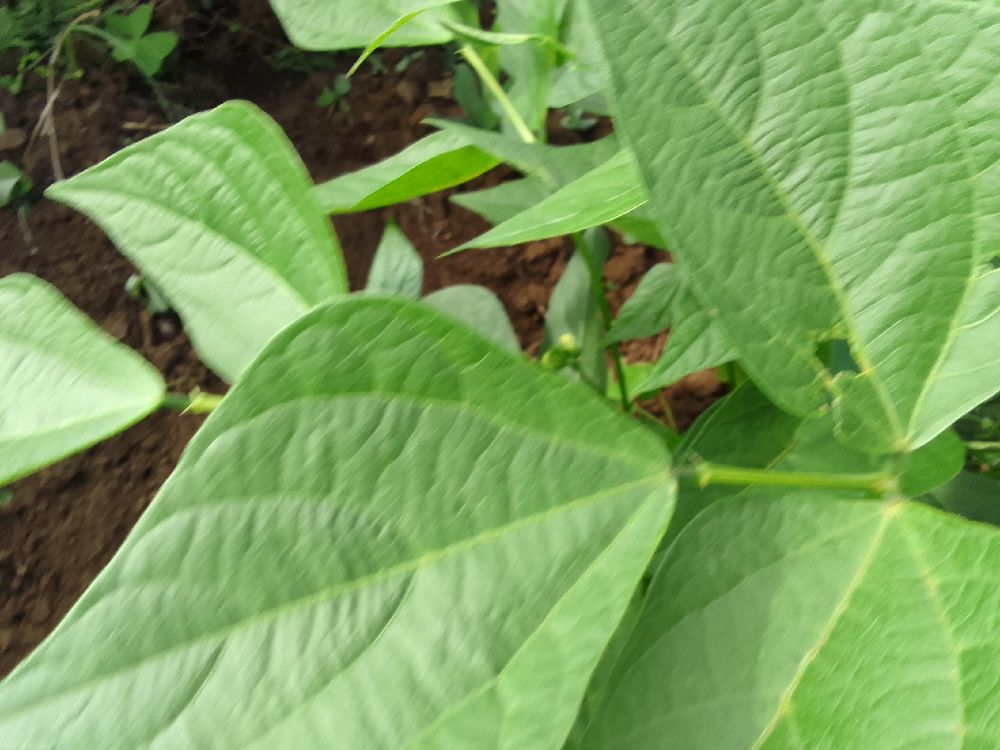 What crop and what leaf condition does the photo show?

common bean, healthy
